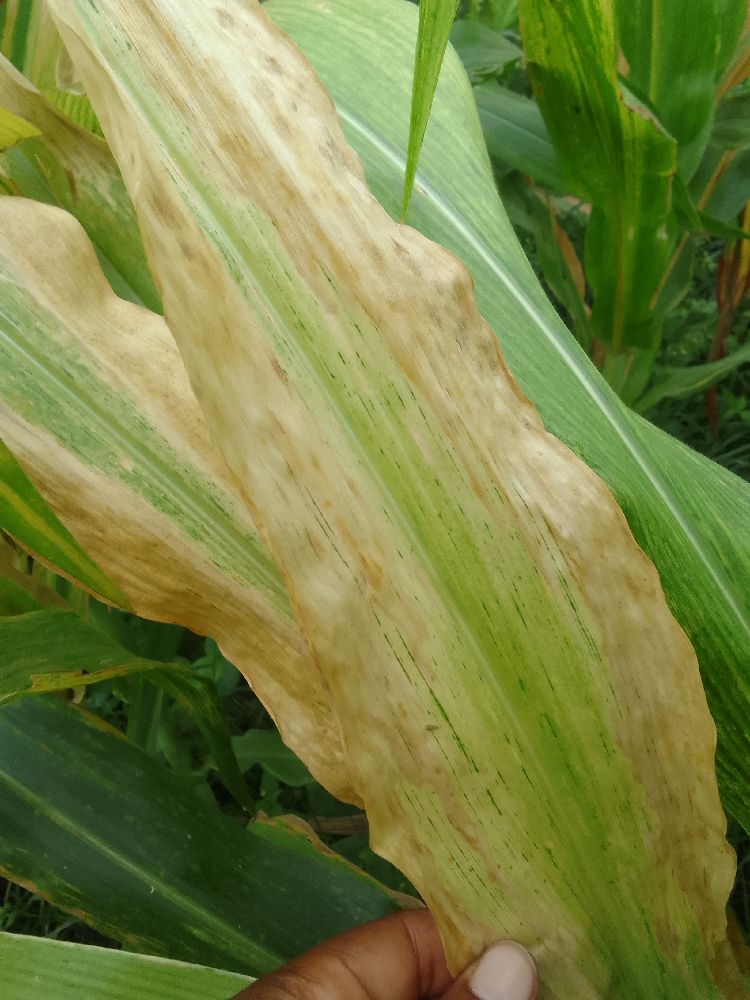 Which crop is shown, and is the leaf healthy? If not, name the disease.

maize, maize lethal necrosis
